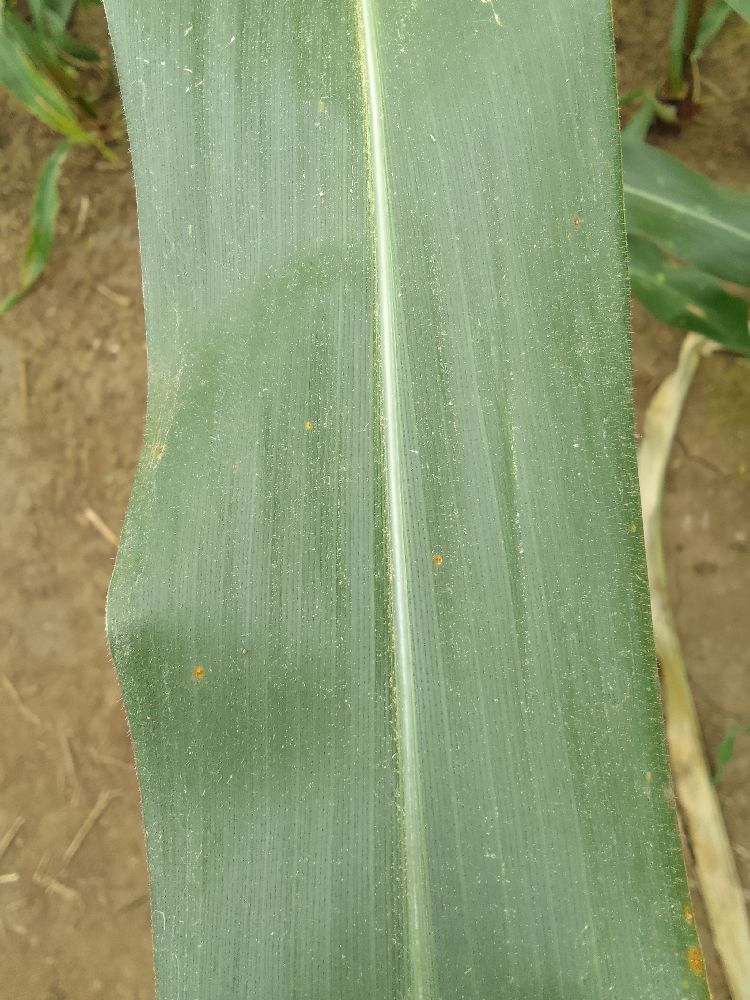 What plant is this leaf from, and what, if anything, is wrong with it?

maize, healthy
